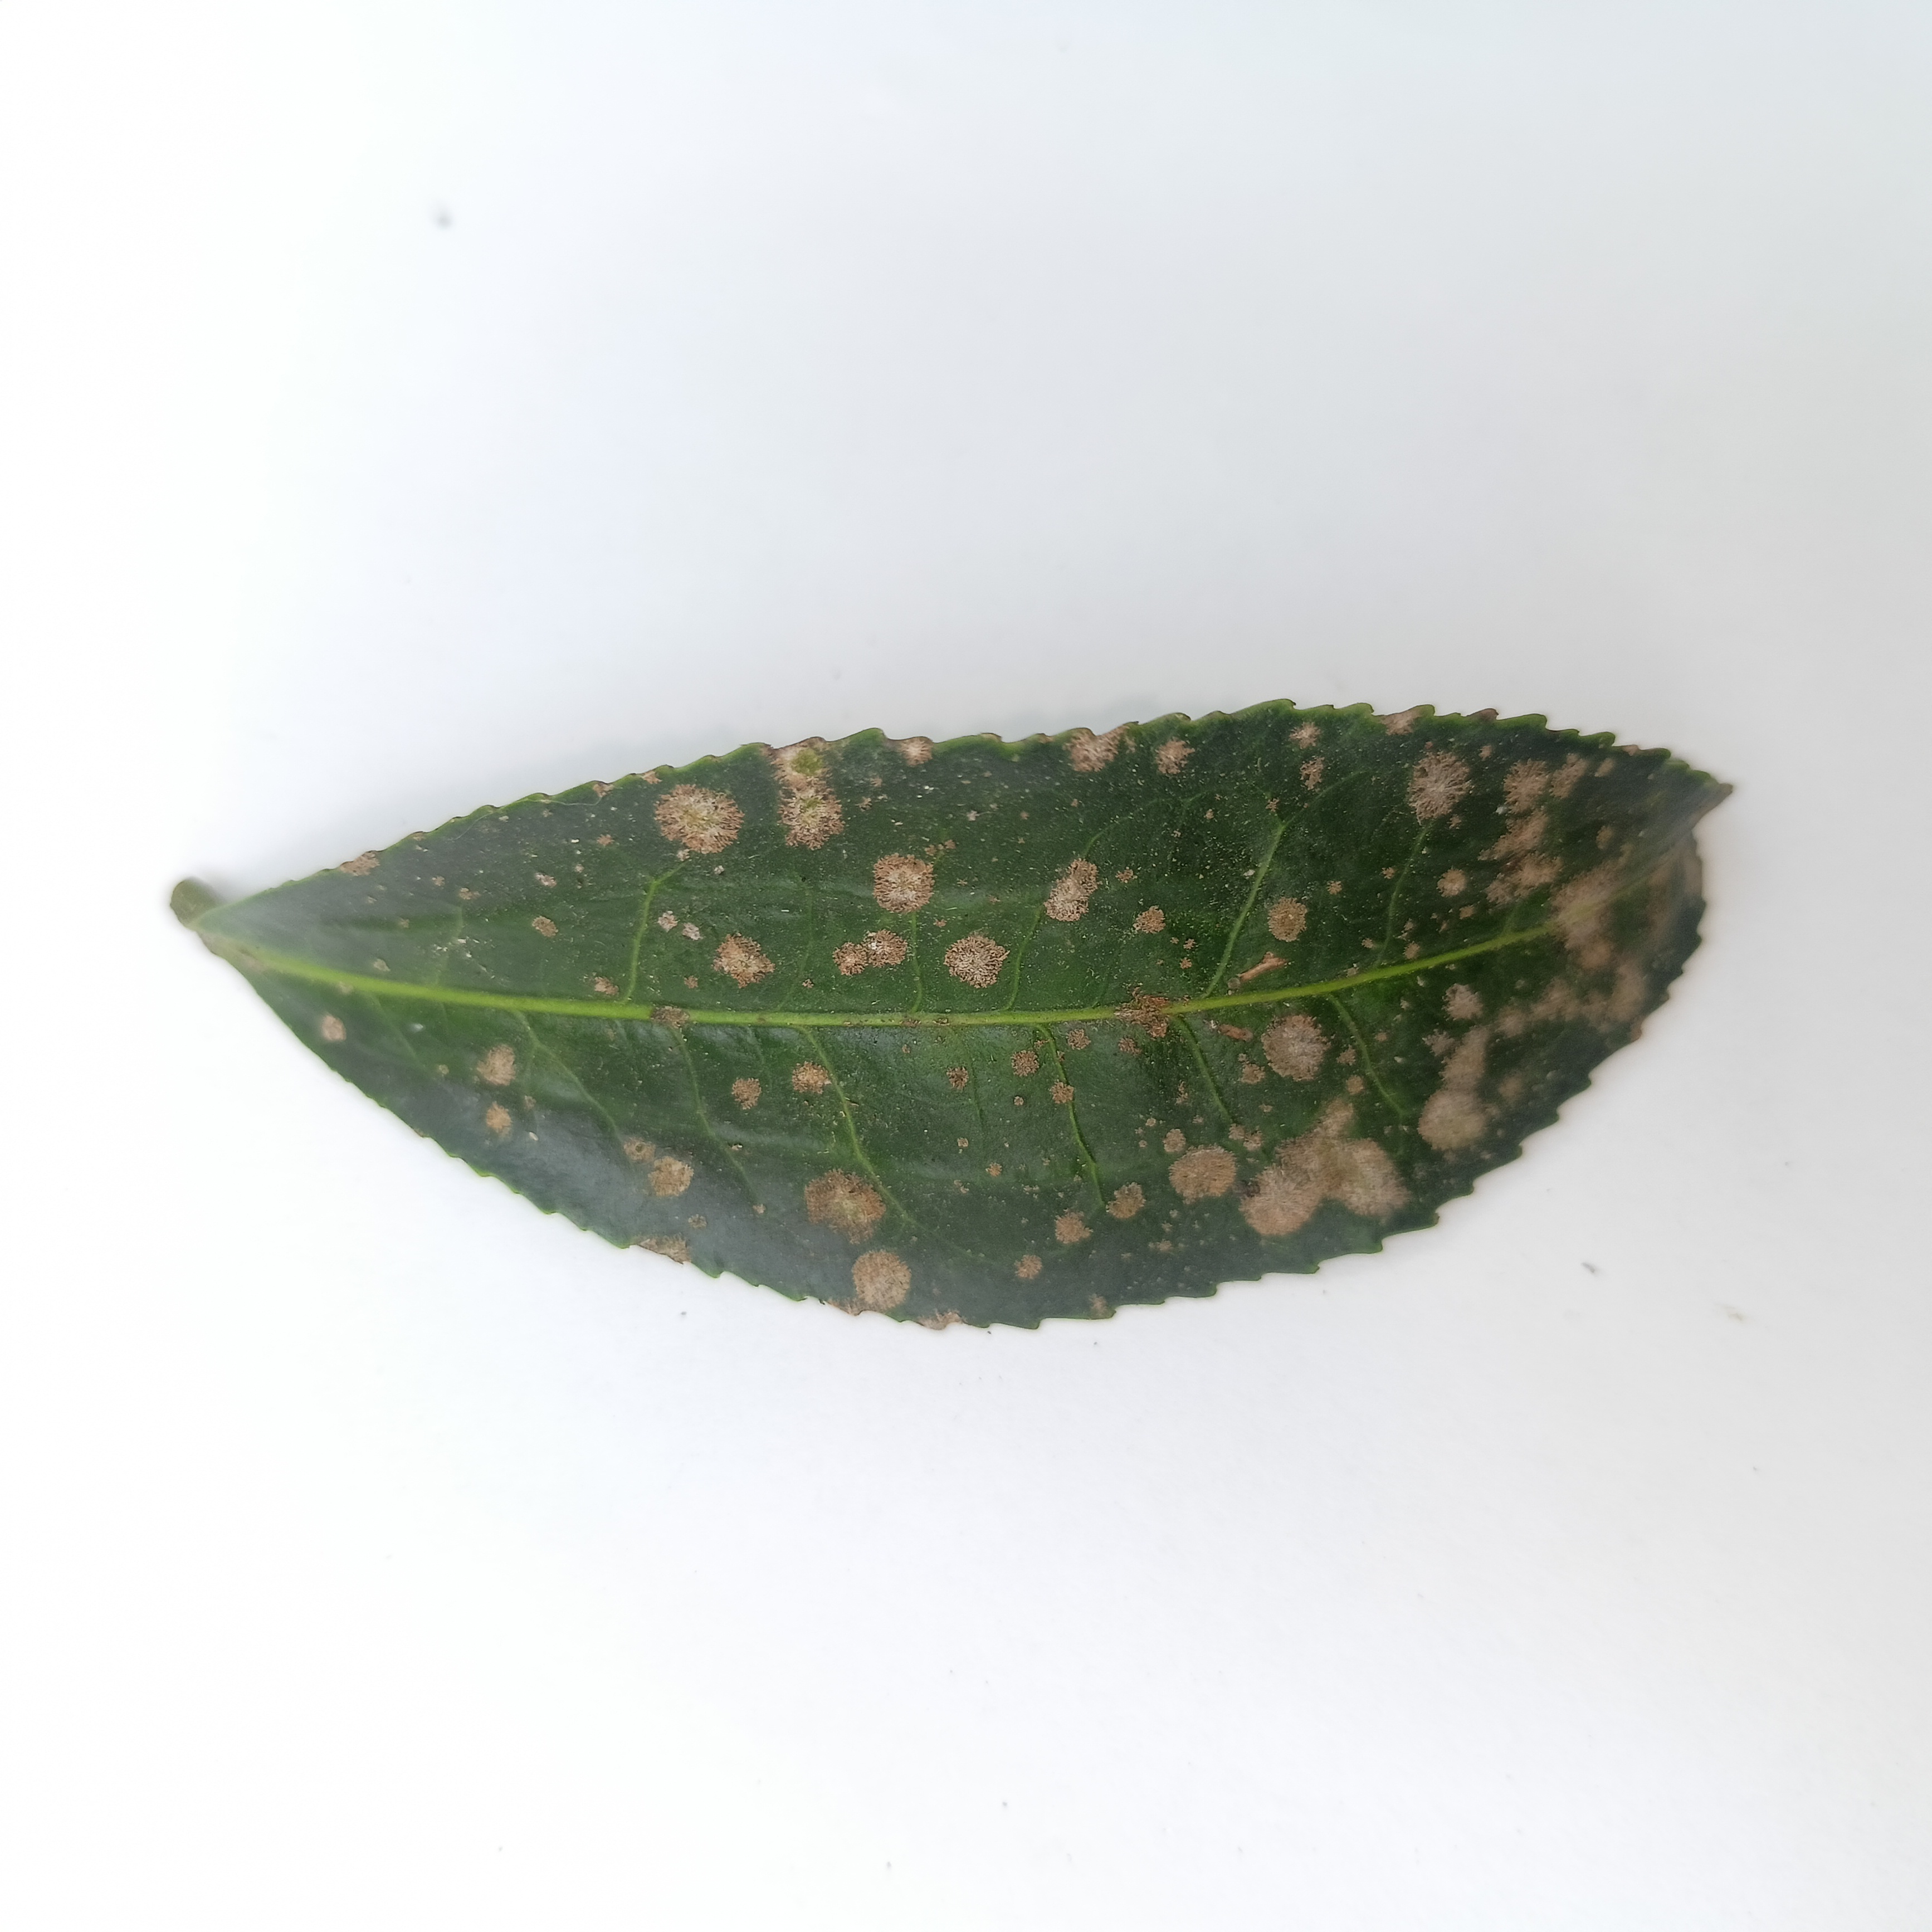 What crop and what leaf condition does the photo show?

tea, algal leaf
